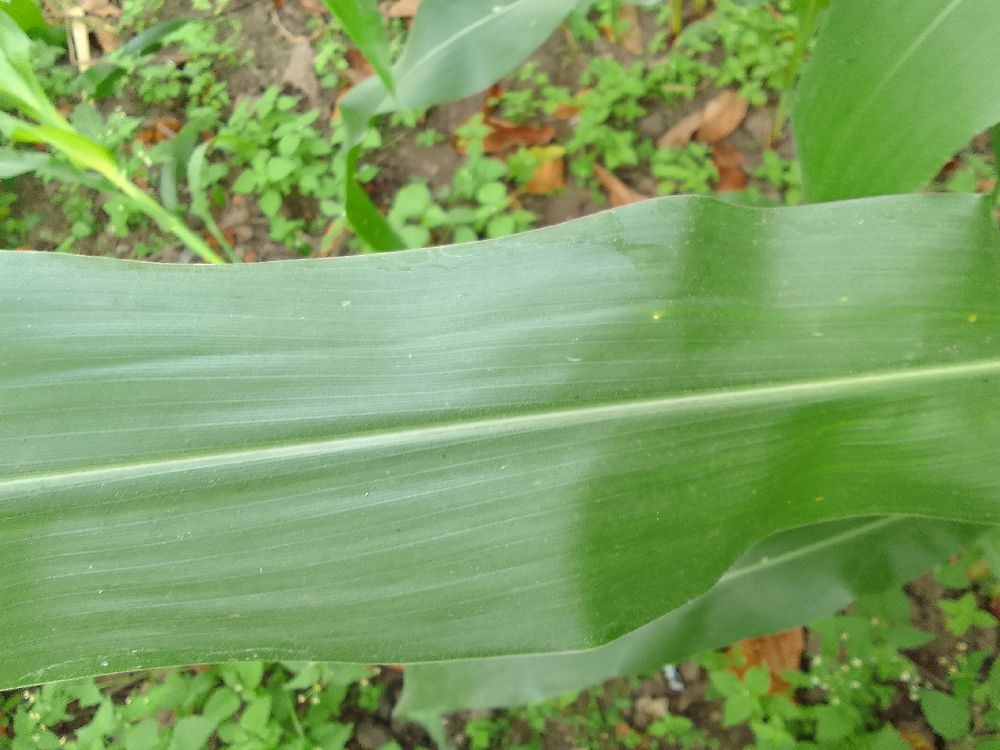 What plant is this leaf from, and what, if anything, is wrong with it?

maize, healthy
